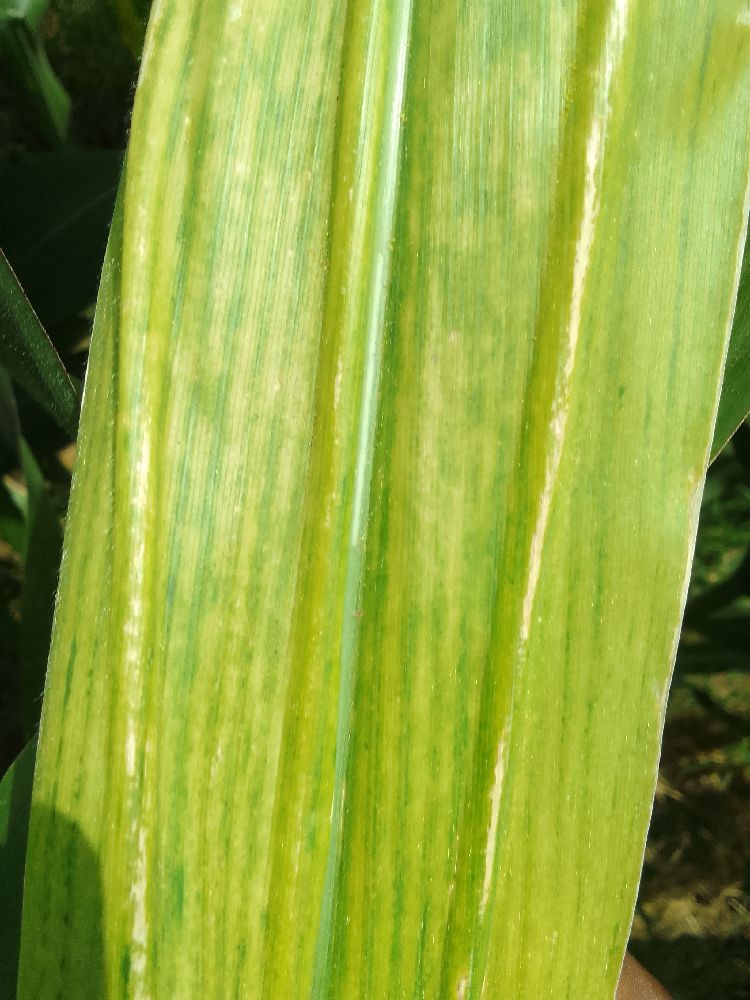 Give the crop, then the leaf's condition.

maize, maize lethal necrosis
